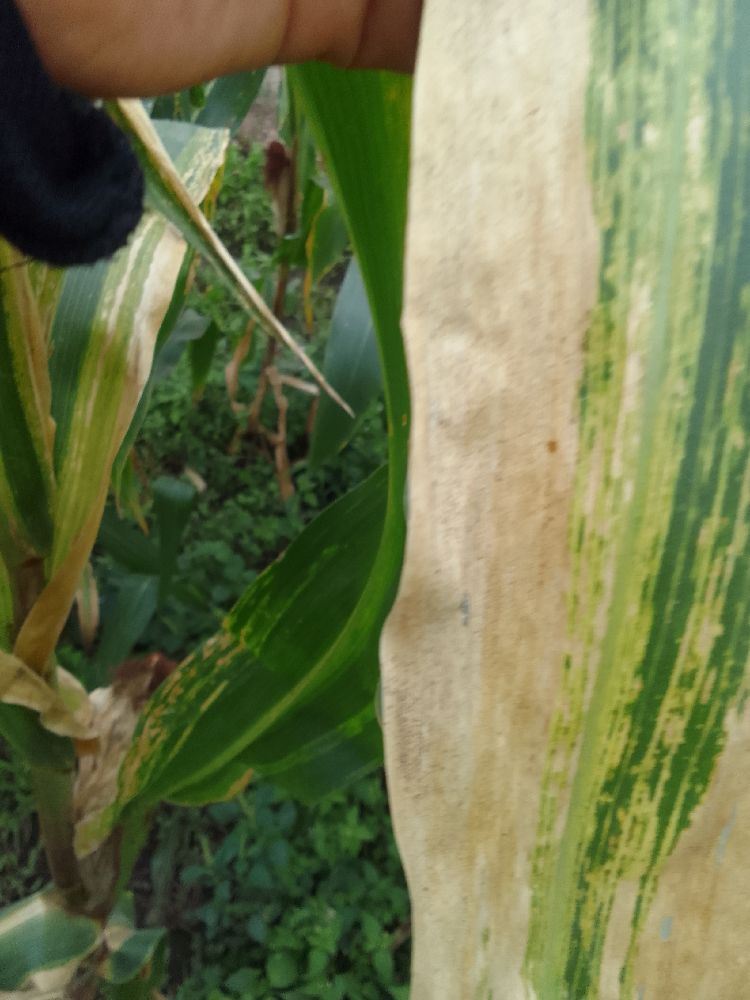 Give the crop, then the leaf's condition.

maize, maize lethal necrosis
